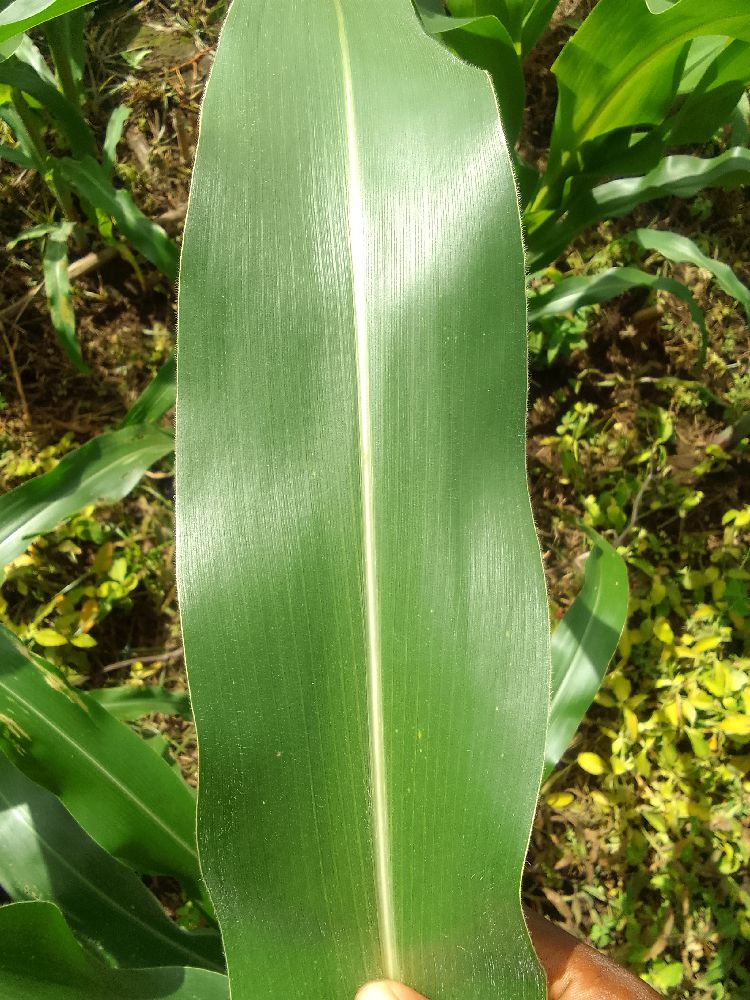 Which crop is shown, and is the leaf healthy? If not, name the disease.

maize, healthy
